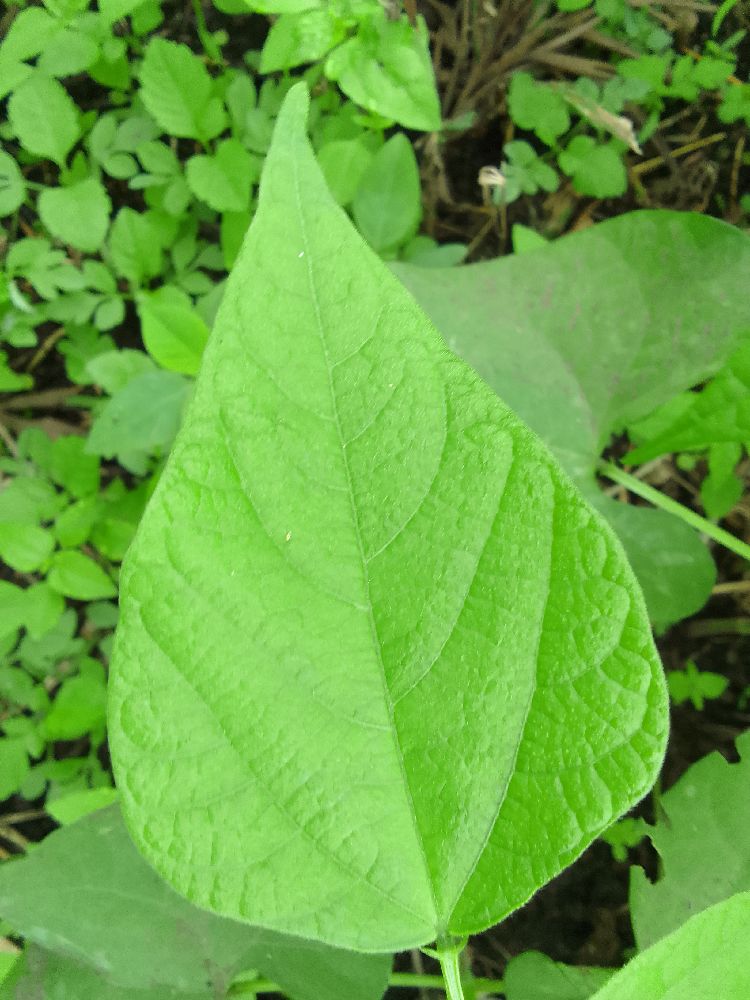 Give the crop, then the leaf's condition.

common bean, healthy
